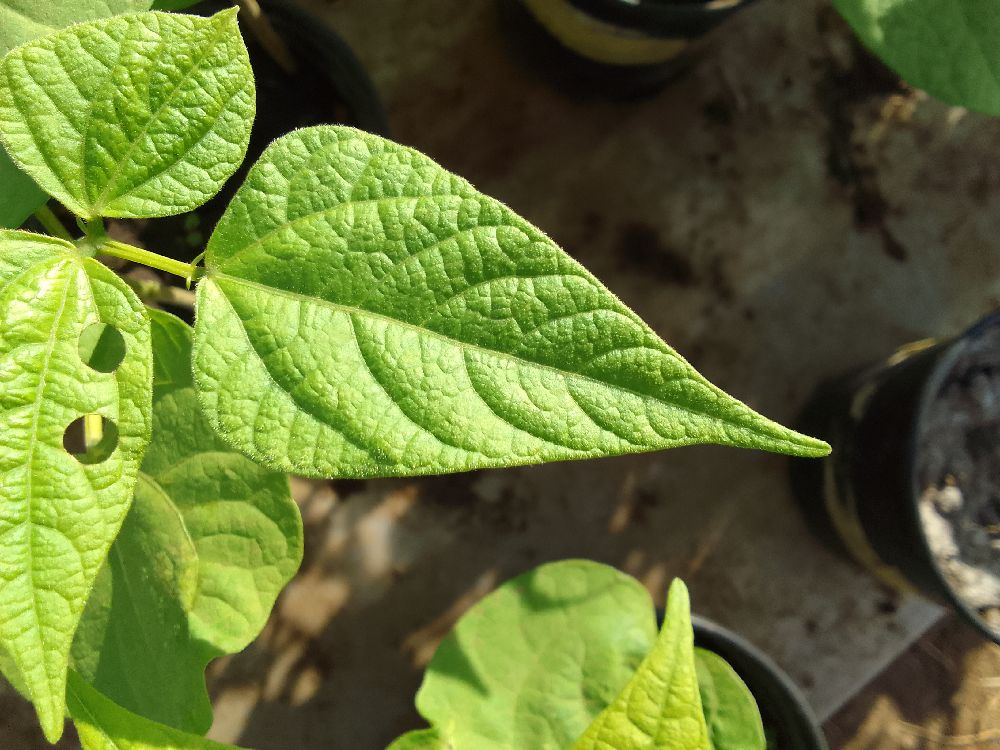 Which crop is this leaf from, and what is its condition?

common bean, healthy
